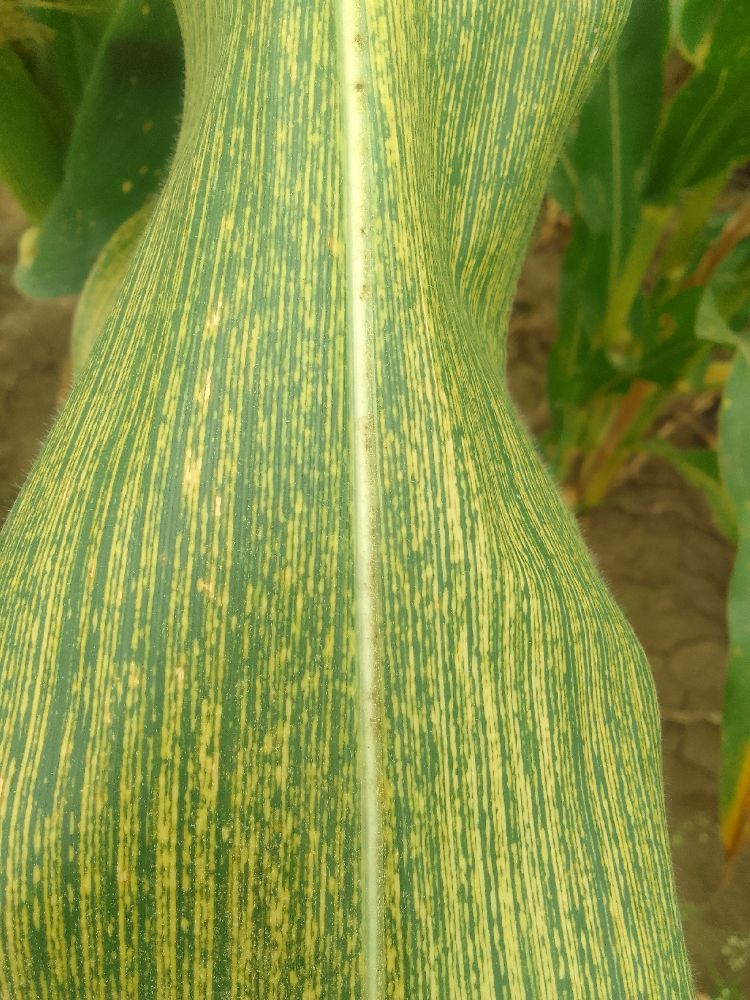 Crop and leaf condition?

maize, maize streak virus
